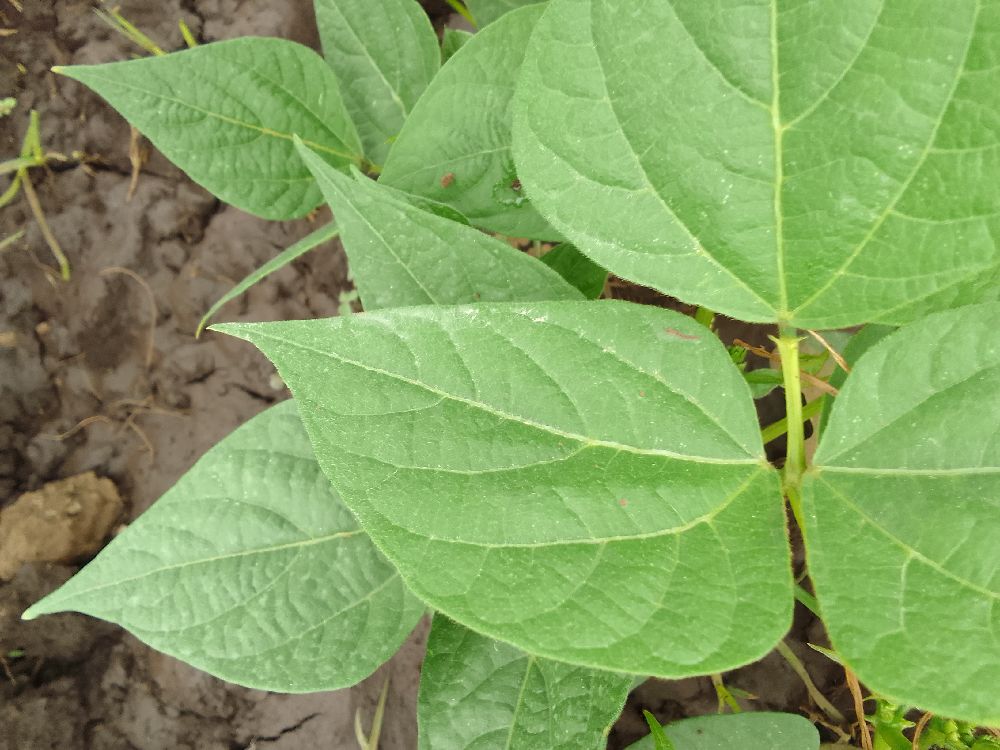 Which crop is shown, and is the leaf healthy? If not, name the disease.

common bean, healthy
